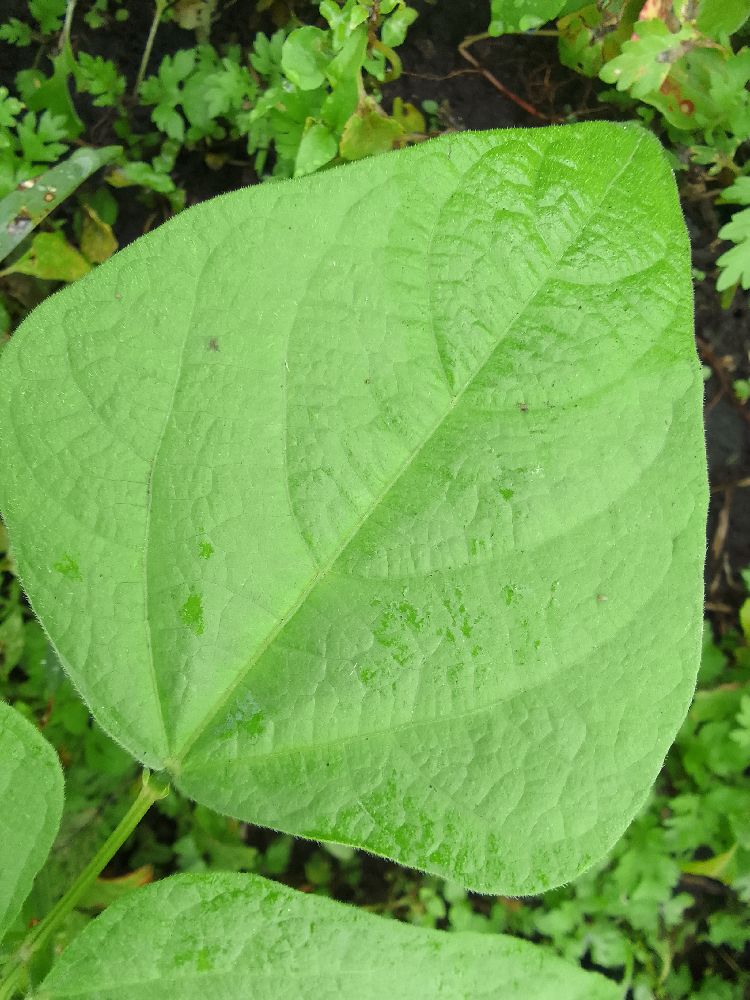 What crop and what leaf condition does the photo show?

common bean, healthy
